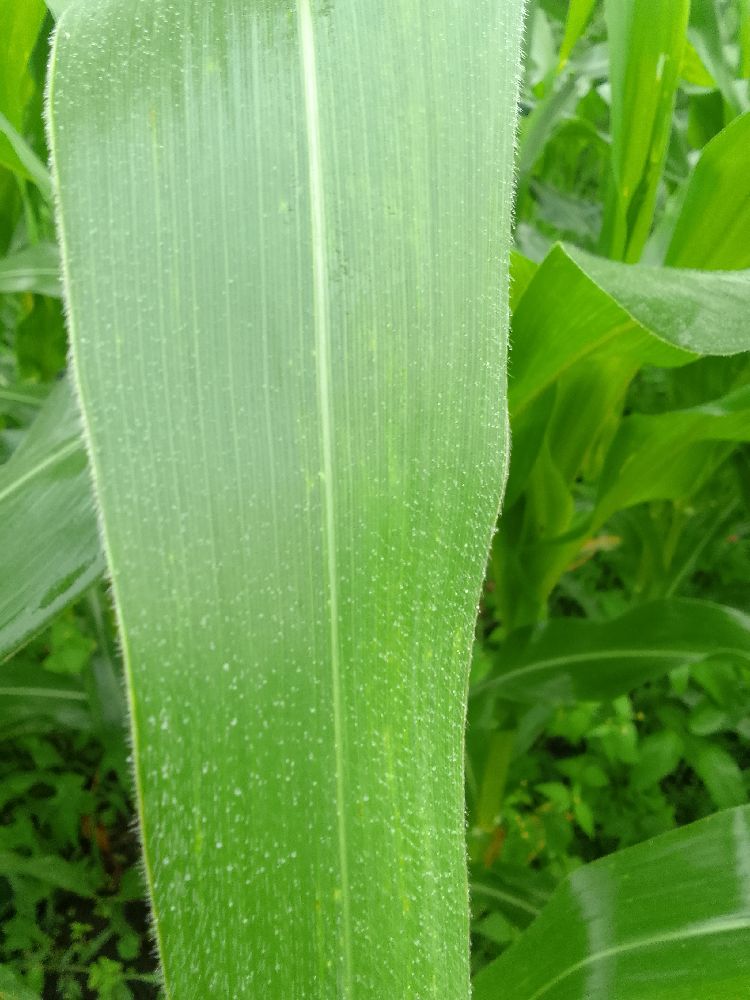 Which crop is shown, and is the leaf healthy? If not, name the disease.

maize, healthy
